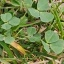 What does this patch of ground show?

unstructured weed
